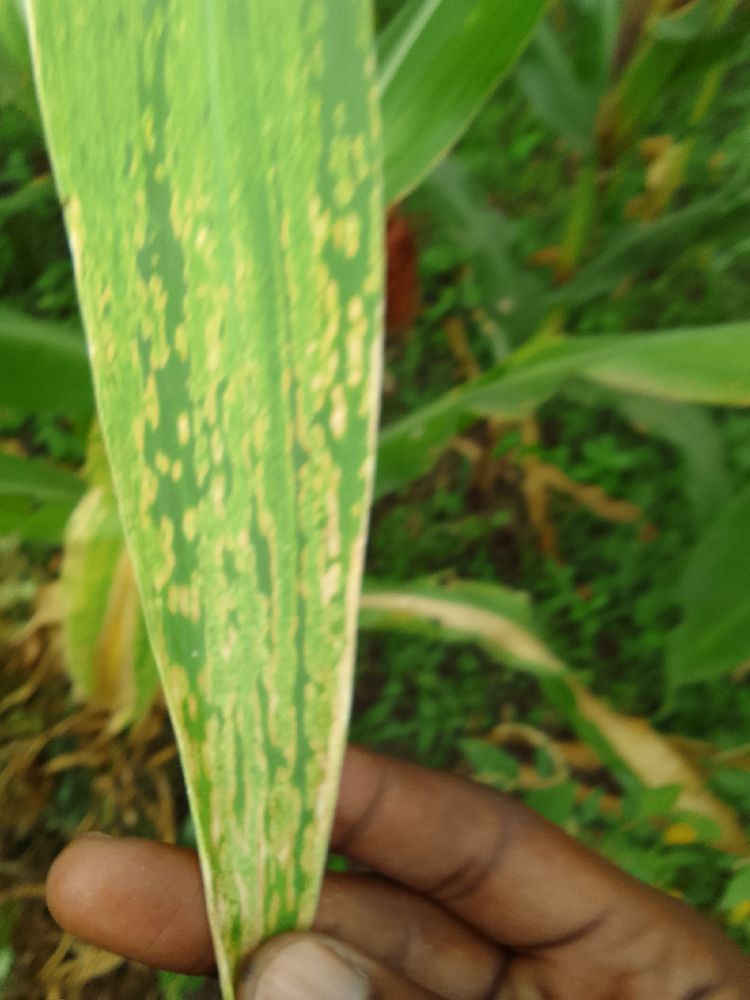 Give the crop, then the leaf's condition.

maize, maize lethal necrosis
